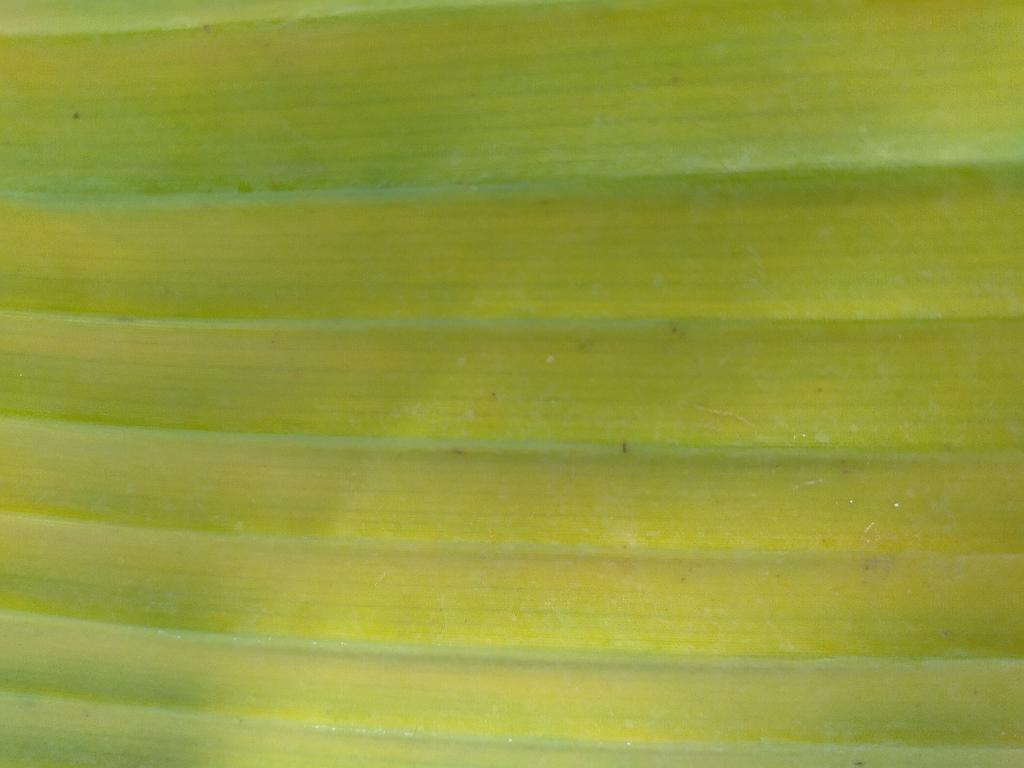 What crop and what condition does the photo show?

banana, fusarium wilt race 1
